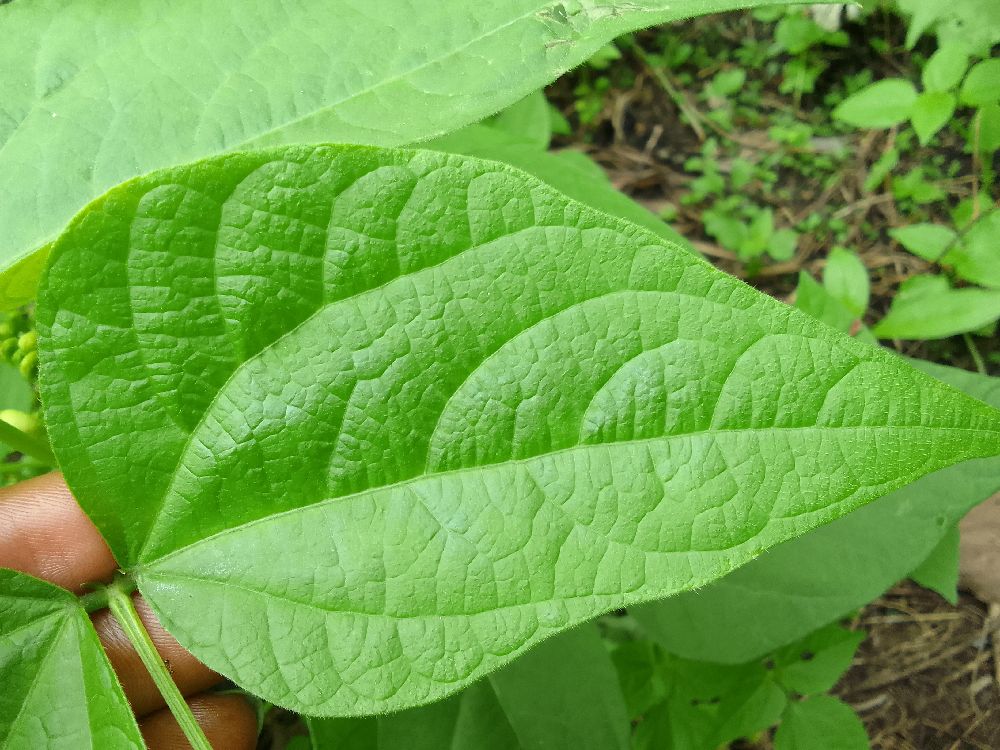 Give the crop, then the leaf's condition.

common bean, healthy
